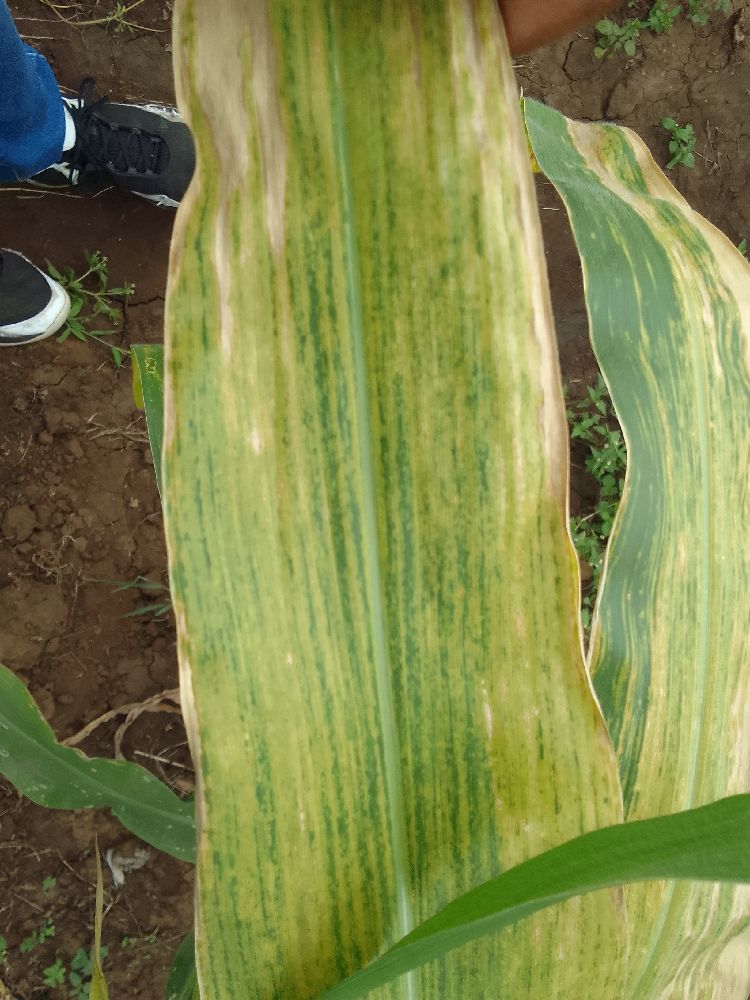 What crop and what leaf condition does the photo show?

maize, maize lethal necrosis
